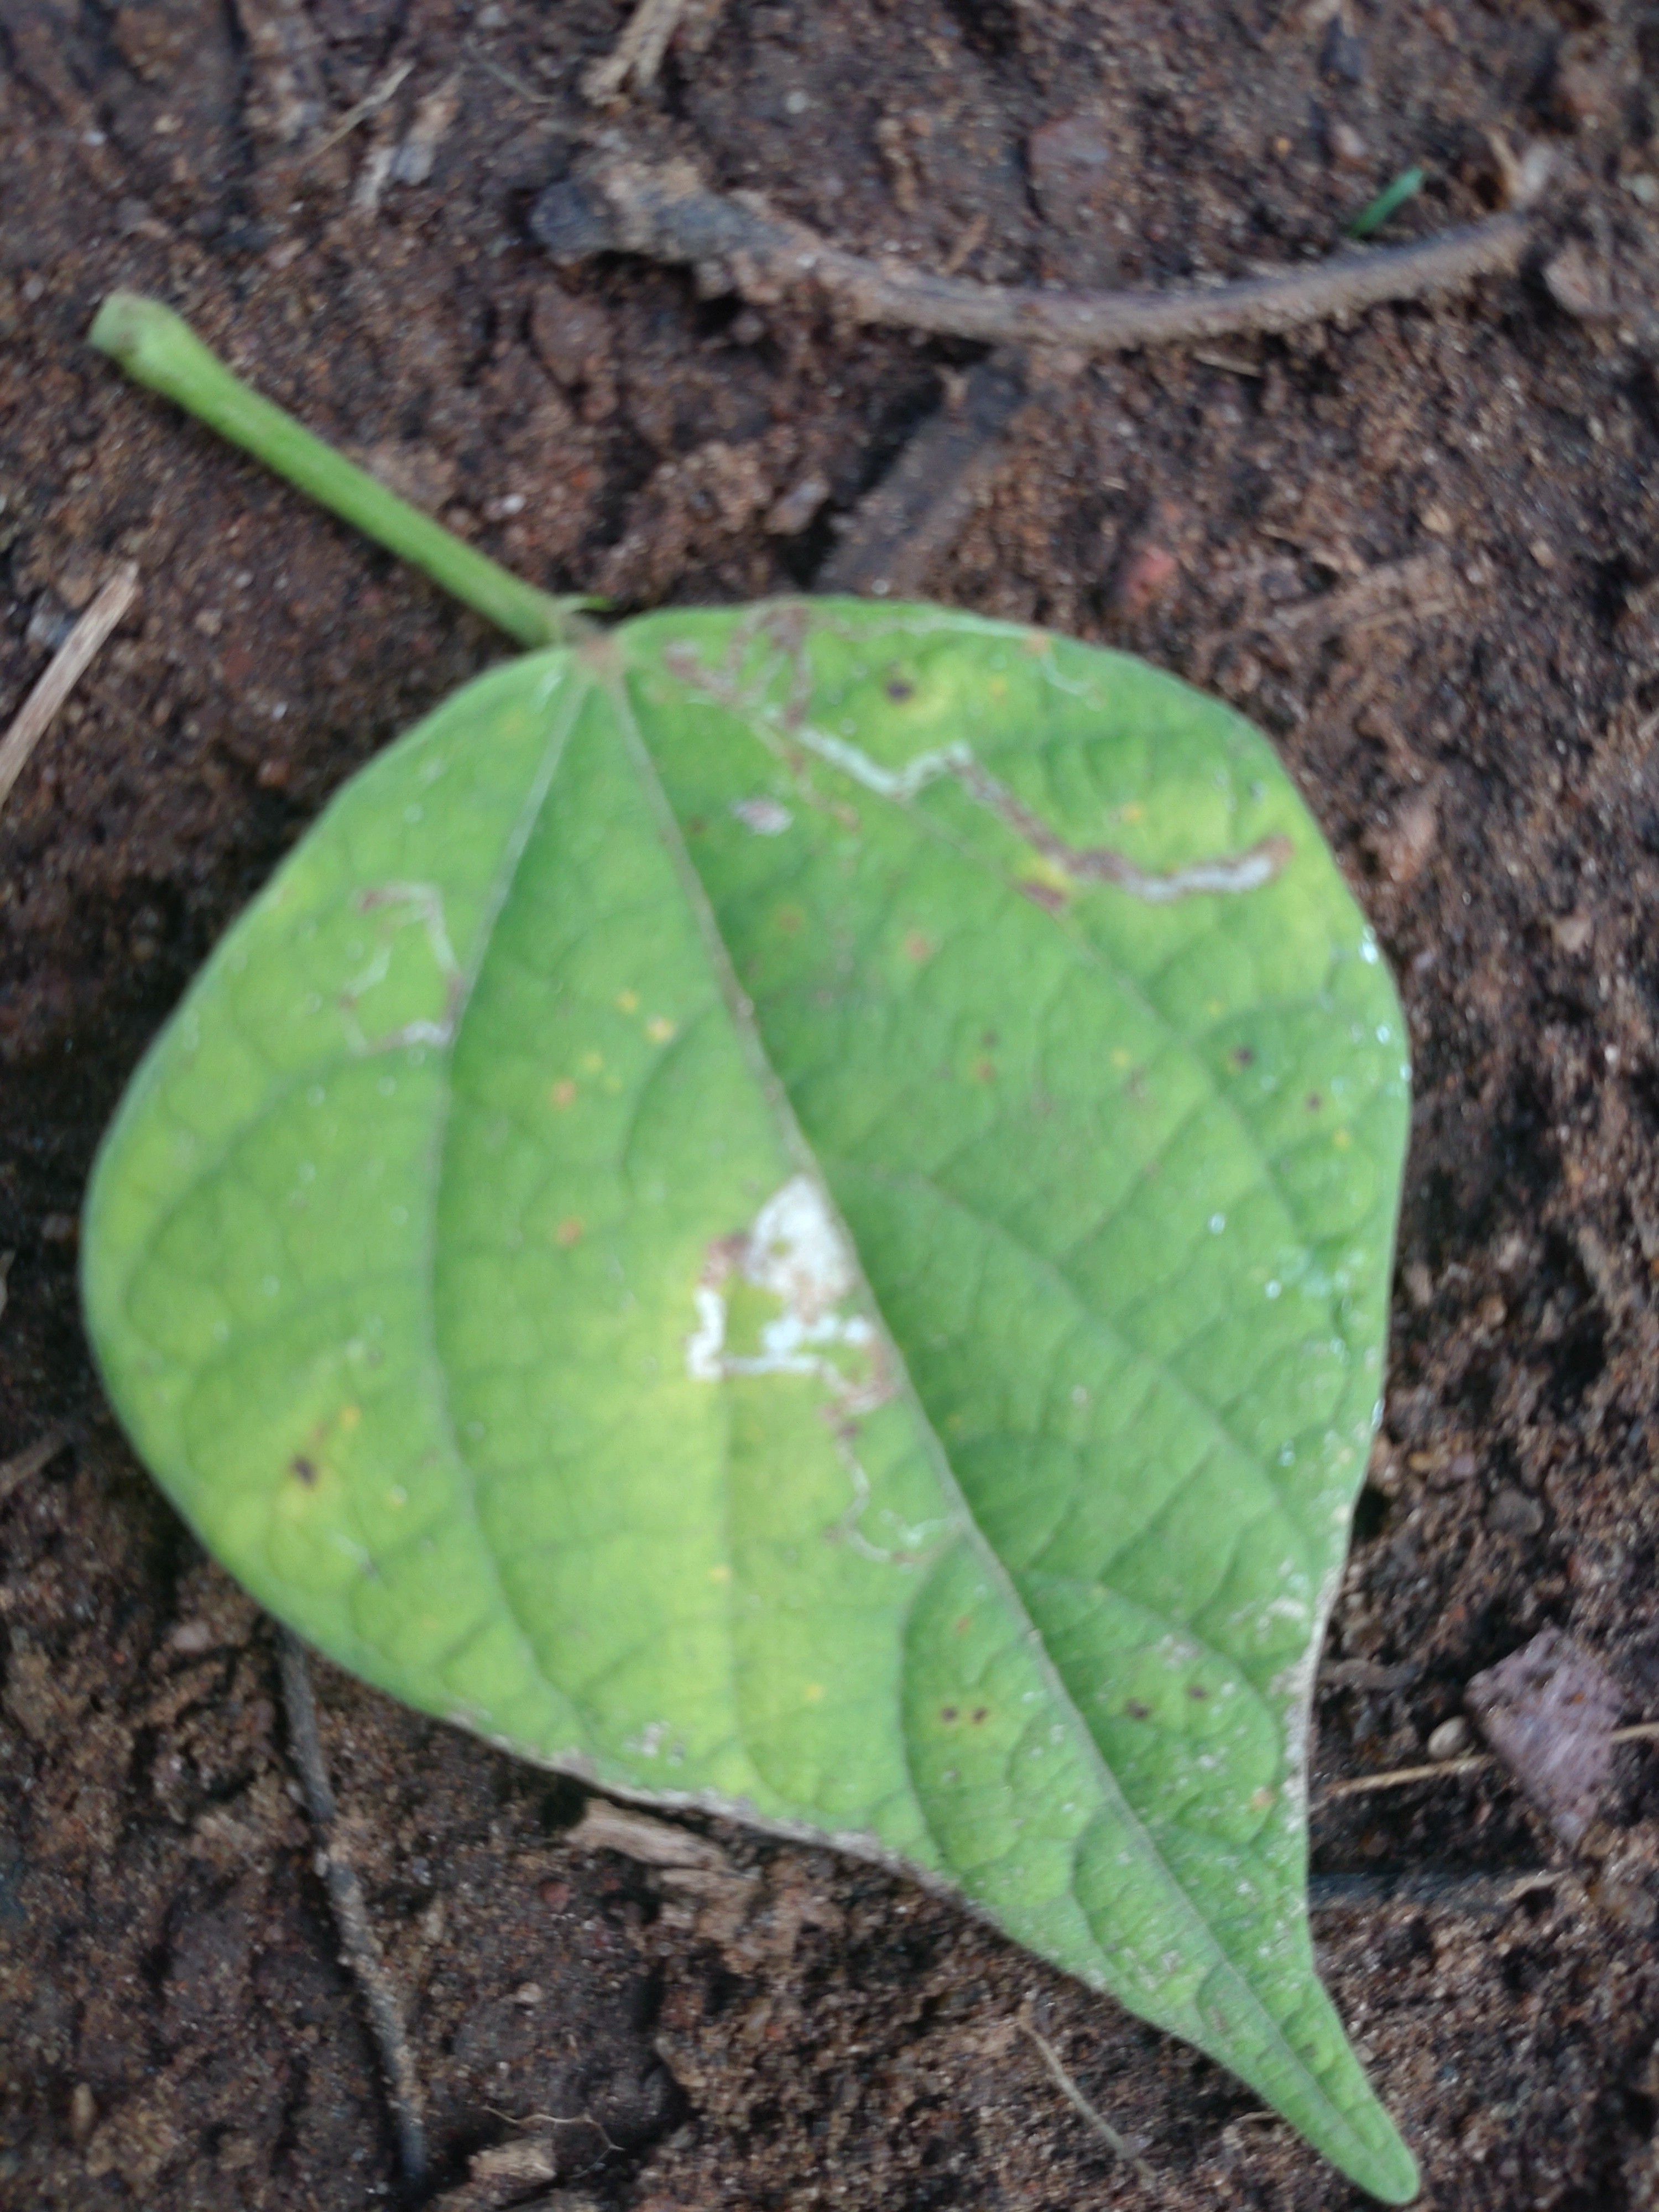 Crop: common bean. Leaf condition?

rust
